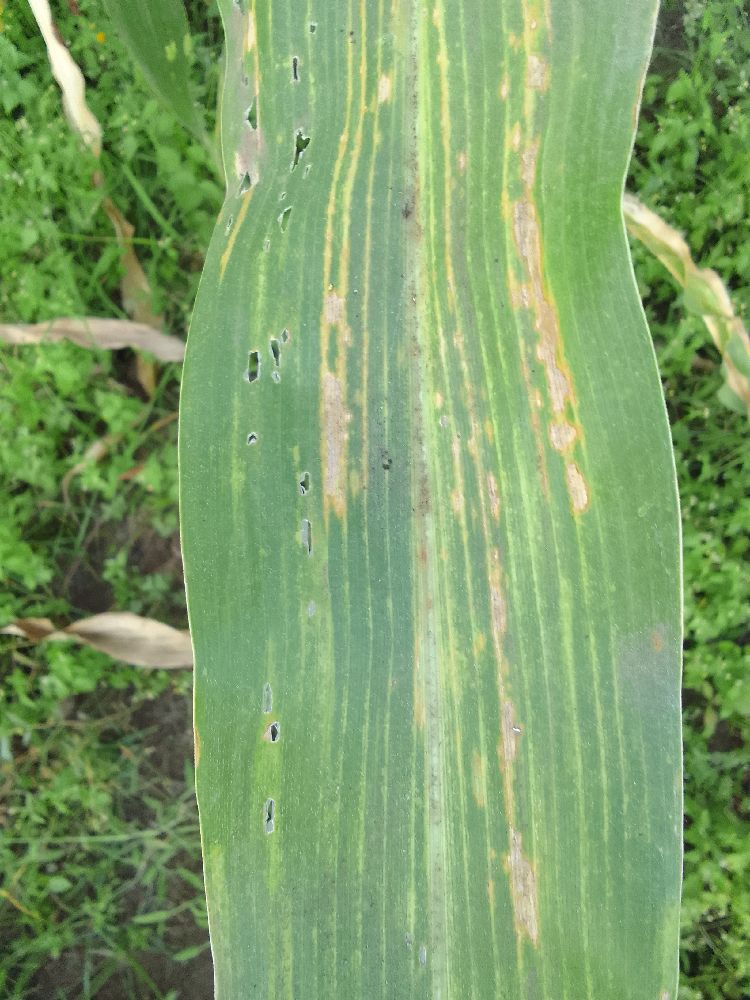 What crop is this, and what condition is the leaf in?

maize, maize lethal necrosis
